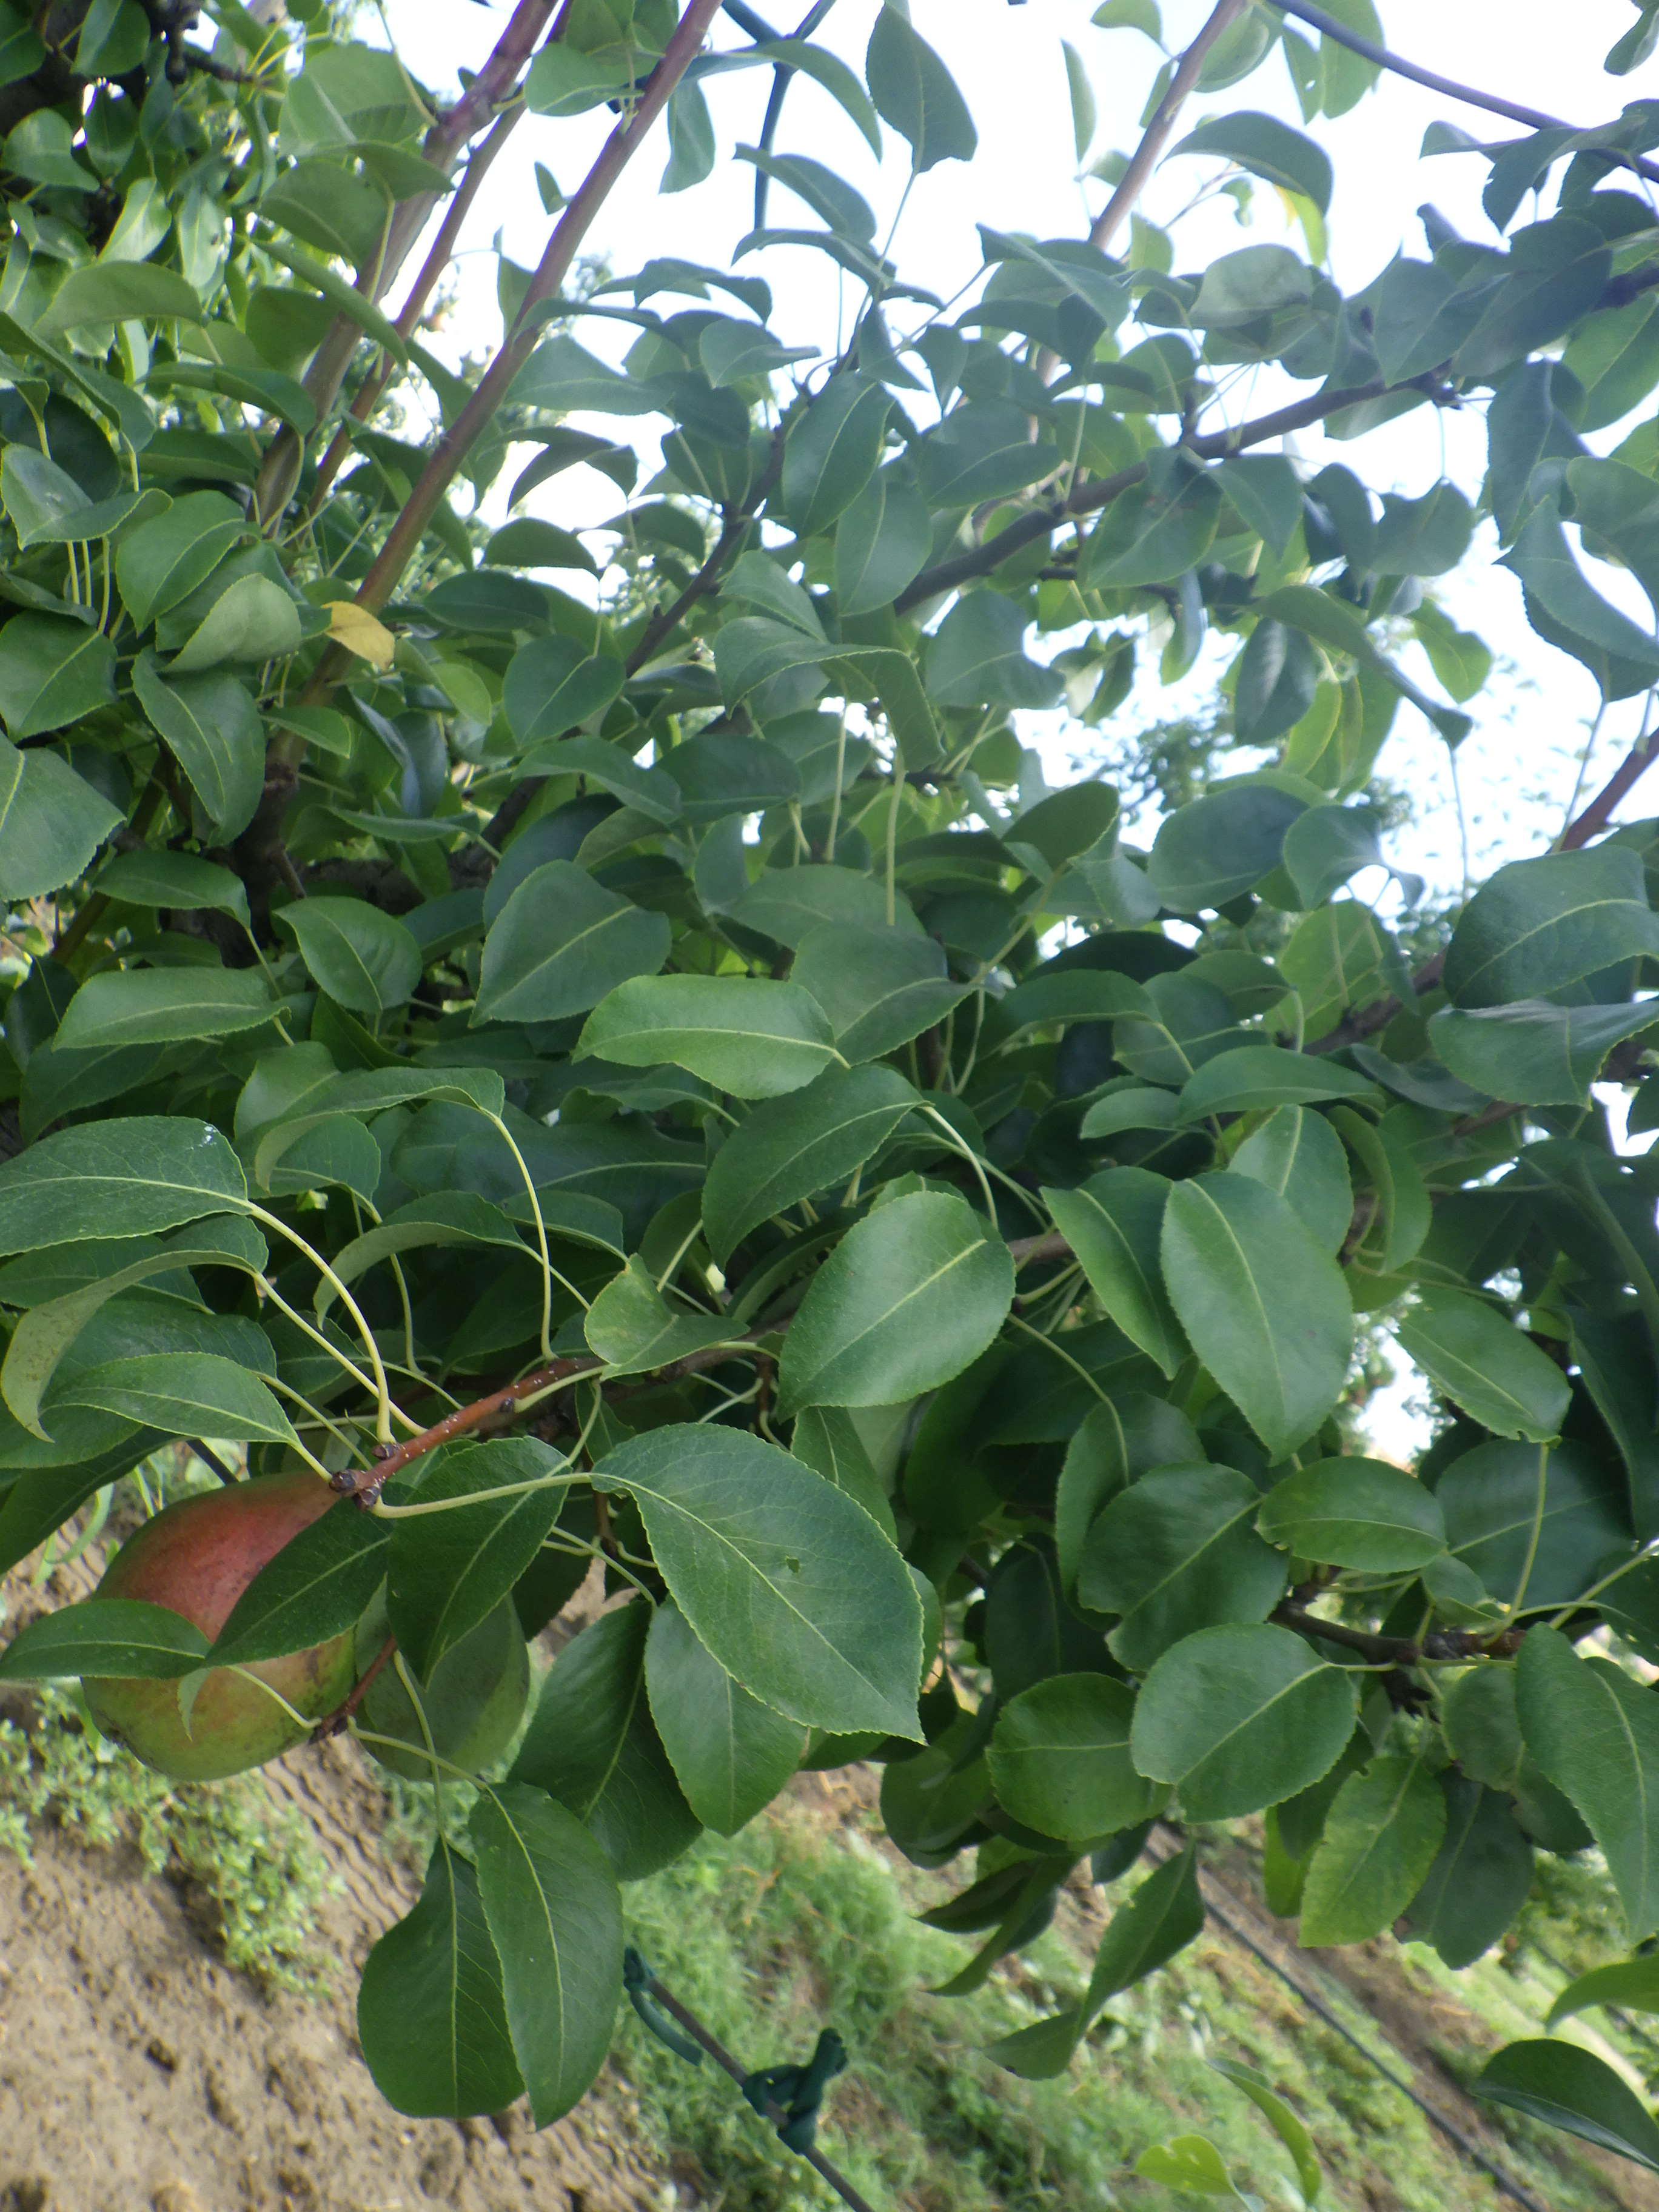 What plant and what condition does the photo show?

pear, phytophagous
